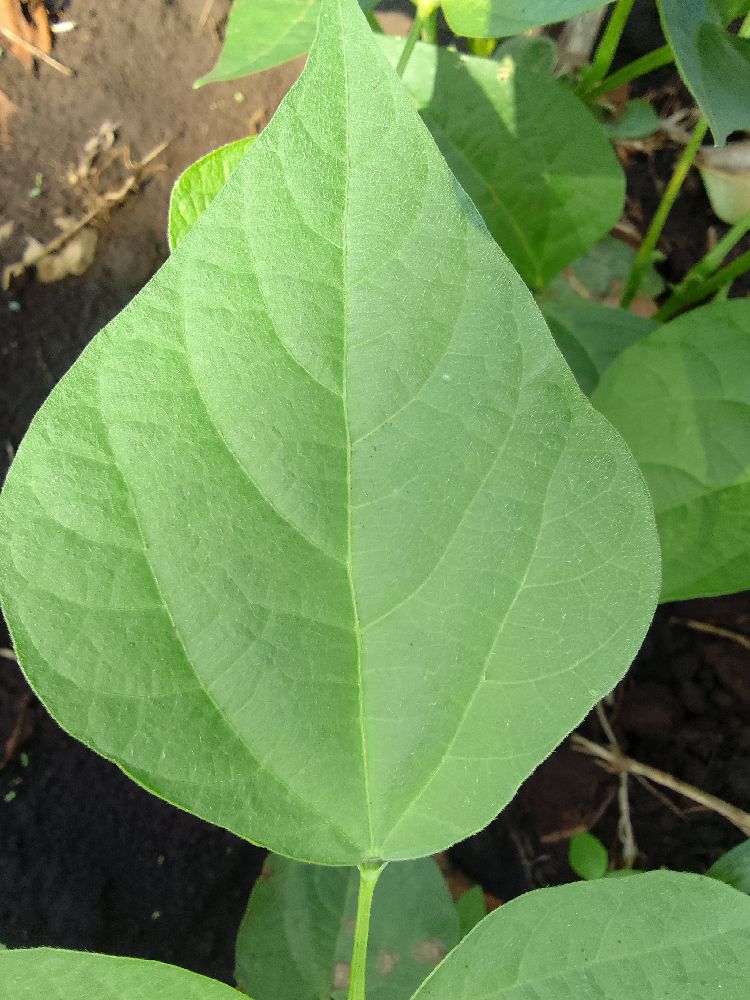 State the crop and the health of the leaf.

common bean, healthy
